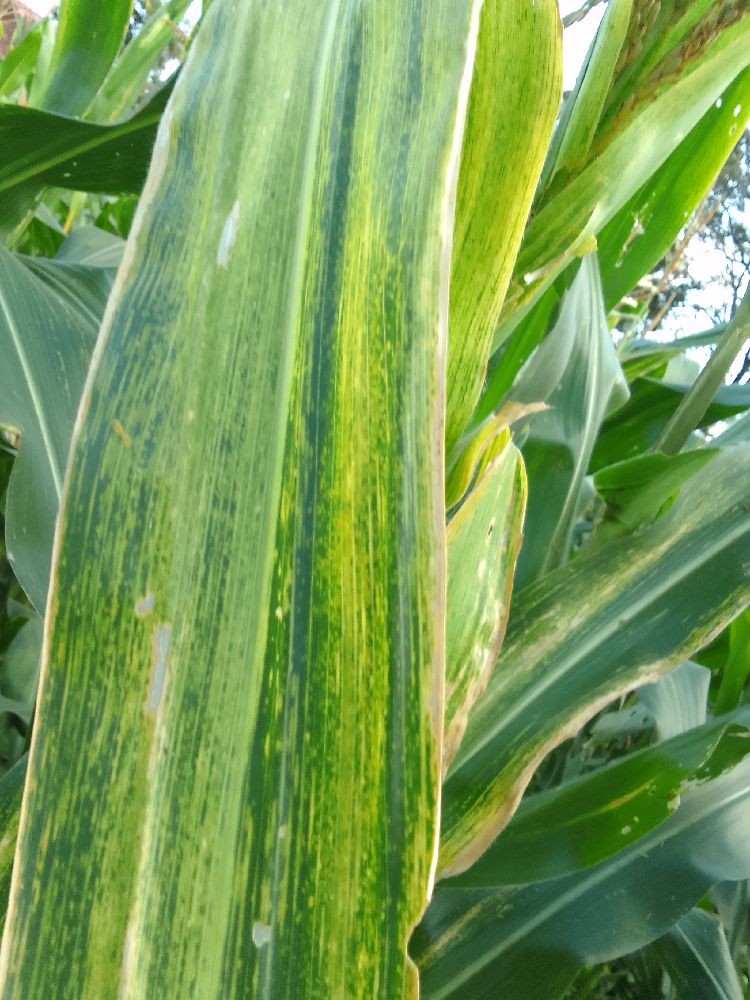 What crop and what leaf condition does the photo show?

maize, maize lethal necrosis
